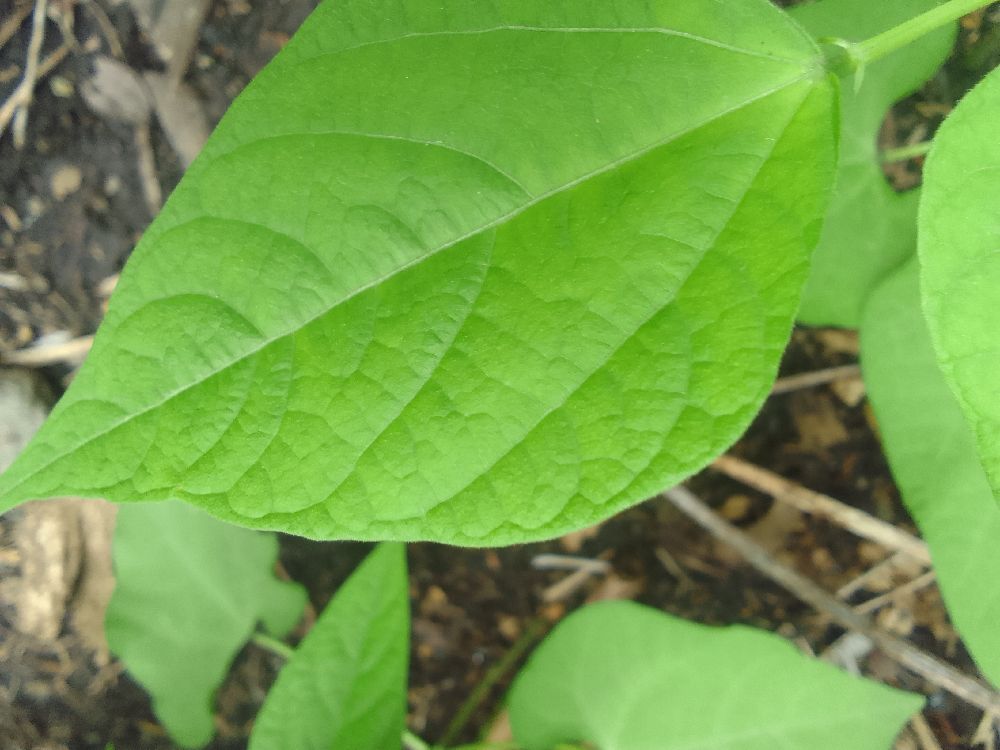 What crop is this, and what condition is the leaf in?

common bean, healthy
